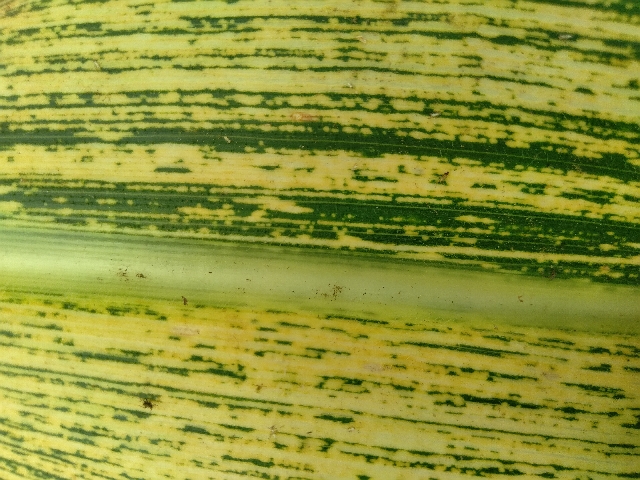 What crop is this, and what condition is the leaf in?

maize, maize streak virus
